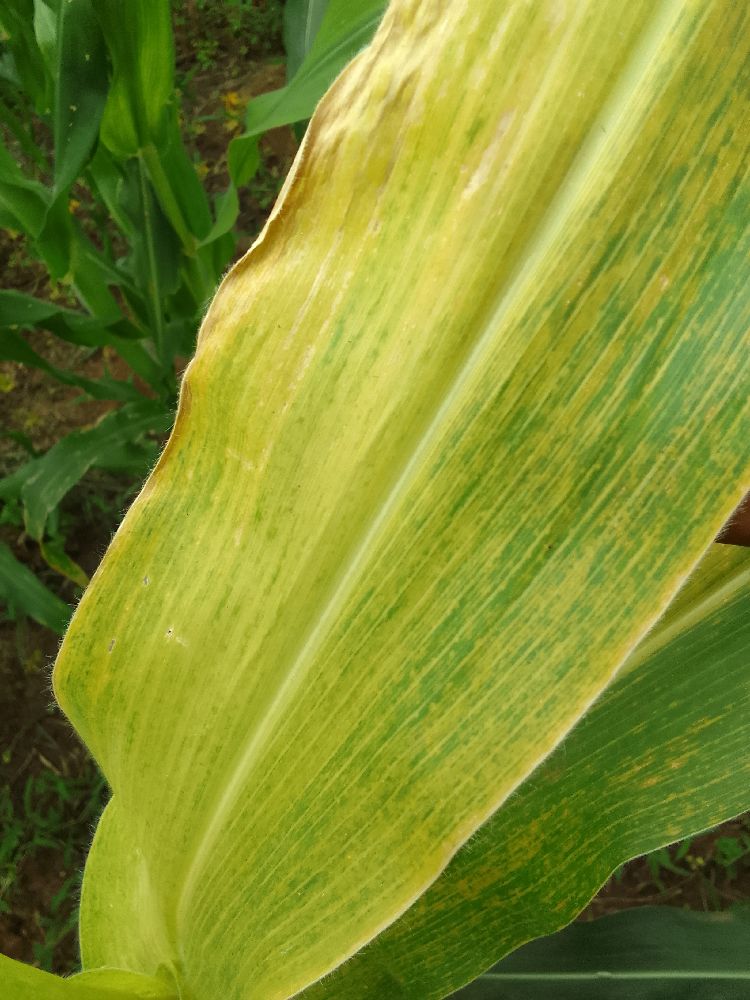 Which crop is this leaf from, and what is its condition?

maize, maize lethal necrosis
